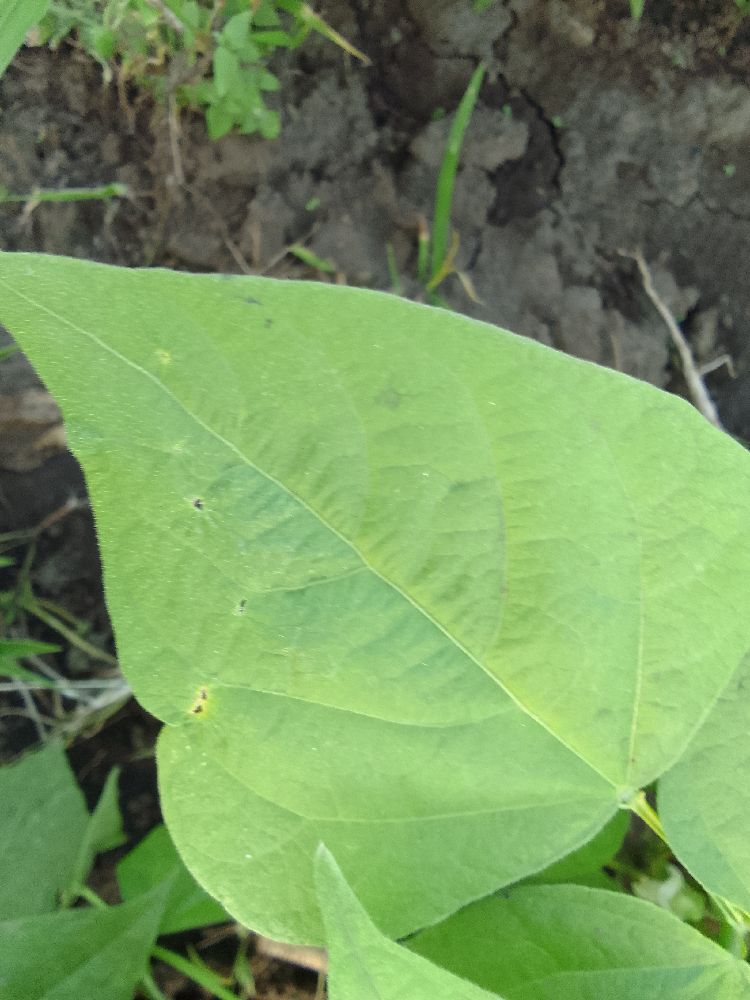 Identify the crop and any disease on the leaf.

common bean, healthy
